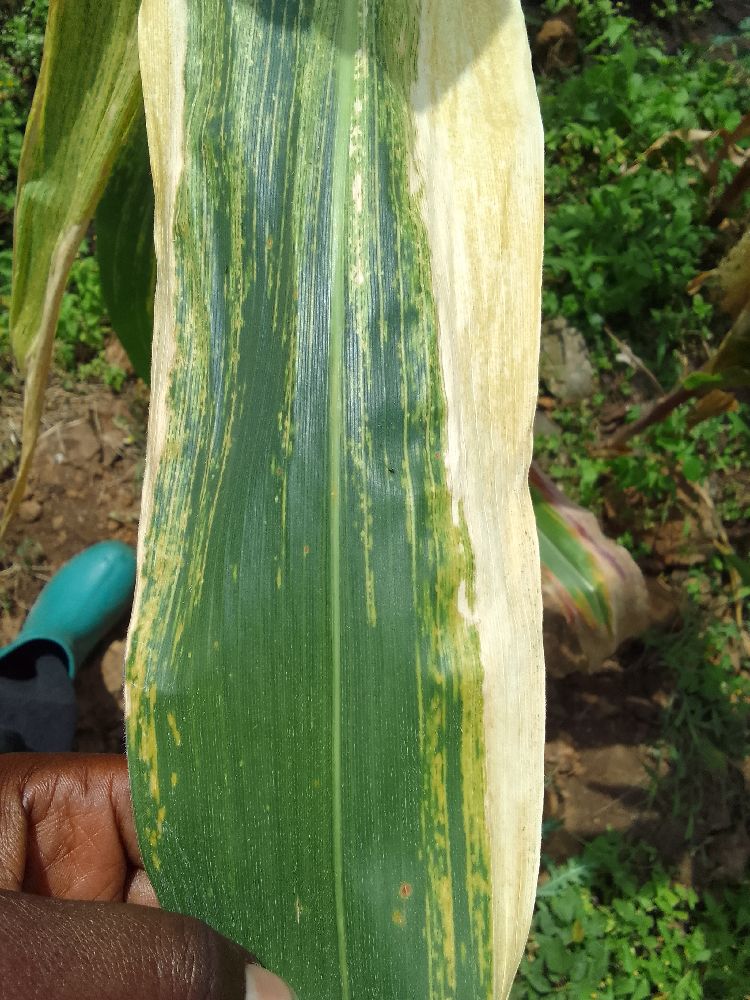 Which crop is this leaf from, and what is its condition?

maize, maize lethal necrosis
